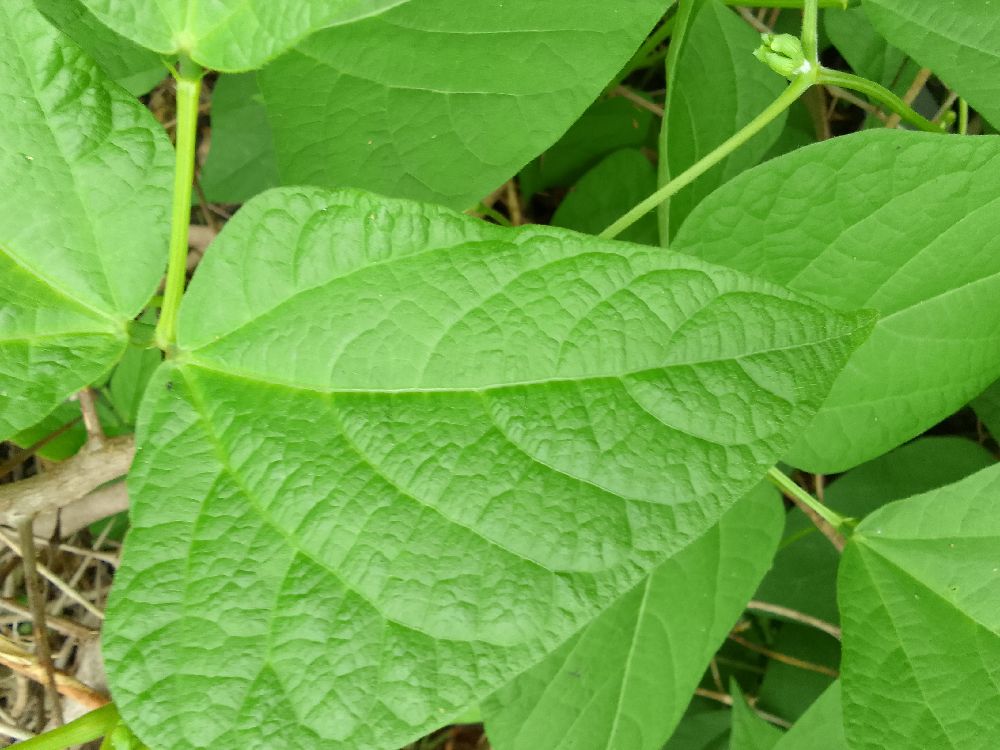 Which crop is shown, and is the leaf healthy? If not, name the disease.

common bean, healthy
